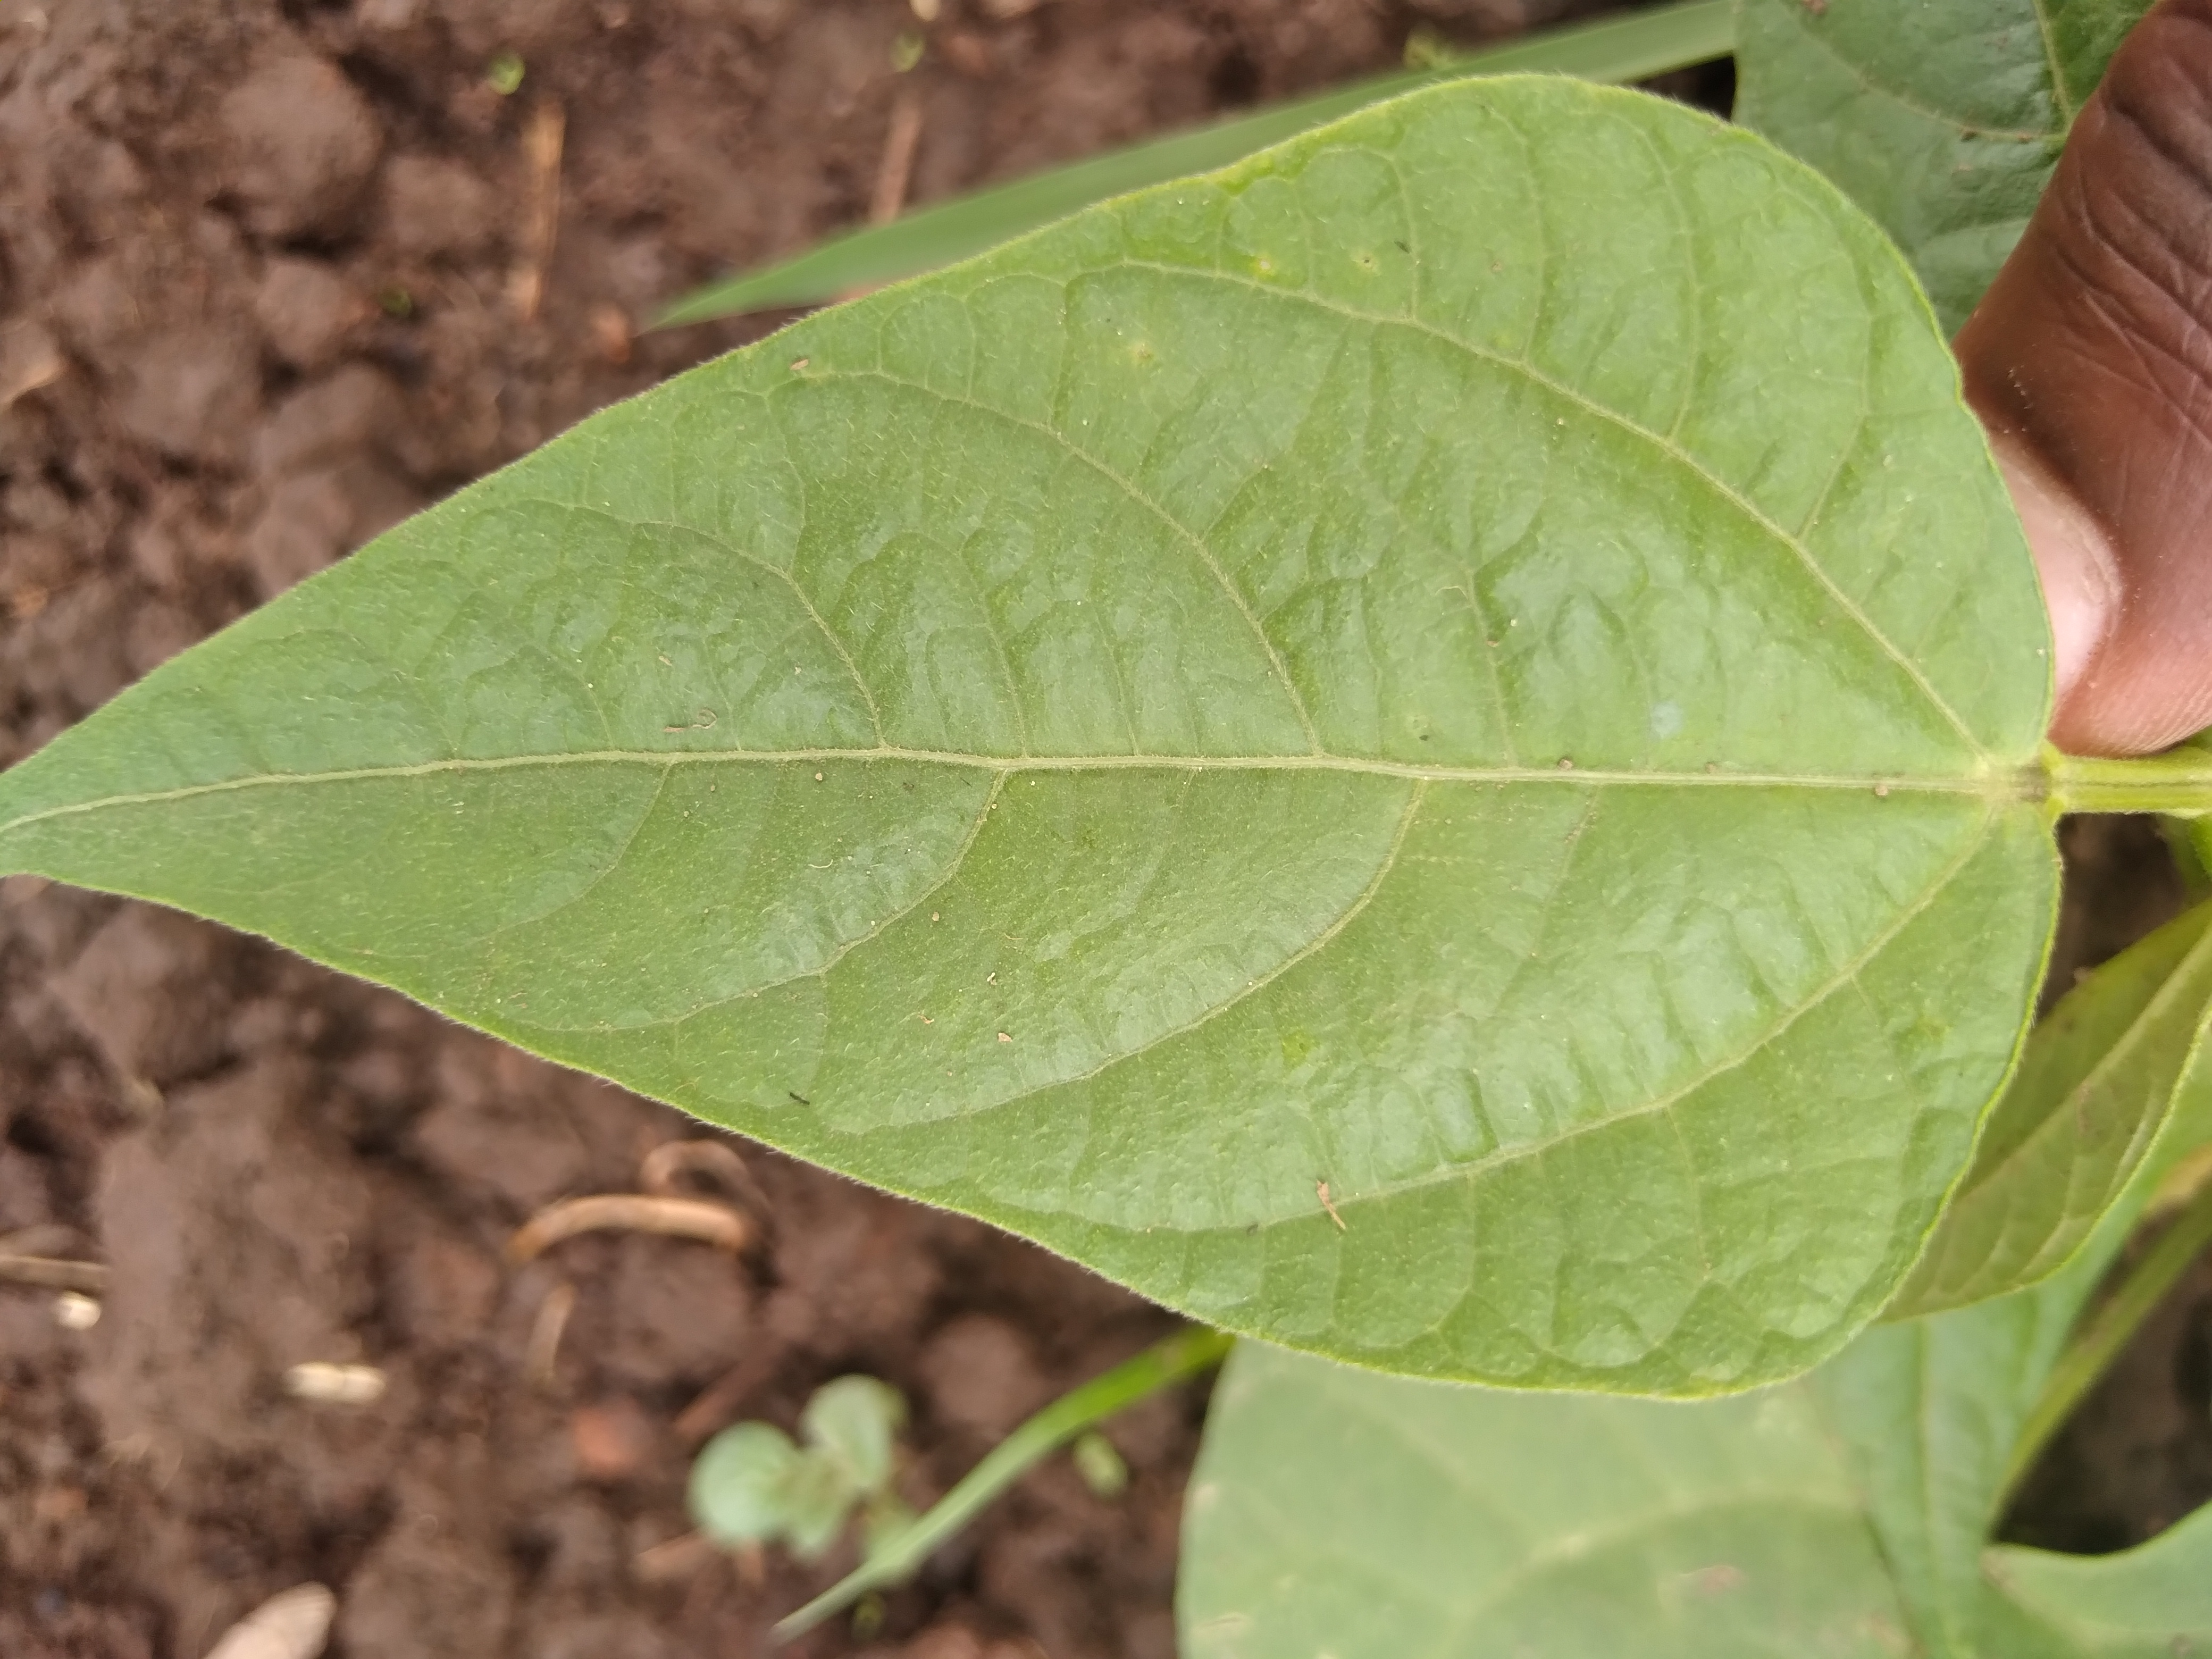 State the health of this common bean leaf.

healthy
